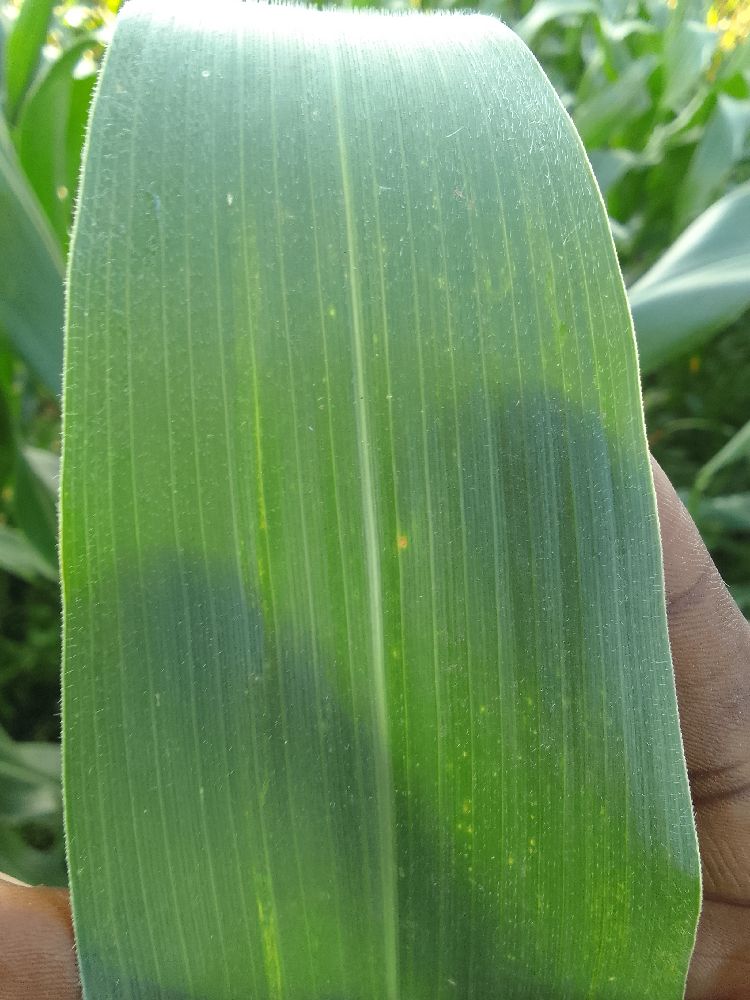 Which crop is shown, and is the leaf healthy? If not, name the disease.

maize, healthy
